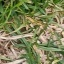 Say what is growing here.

grass
